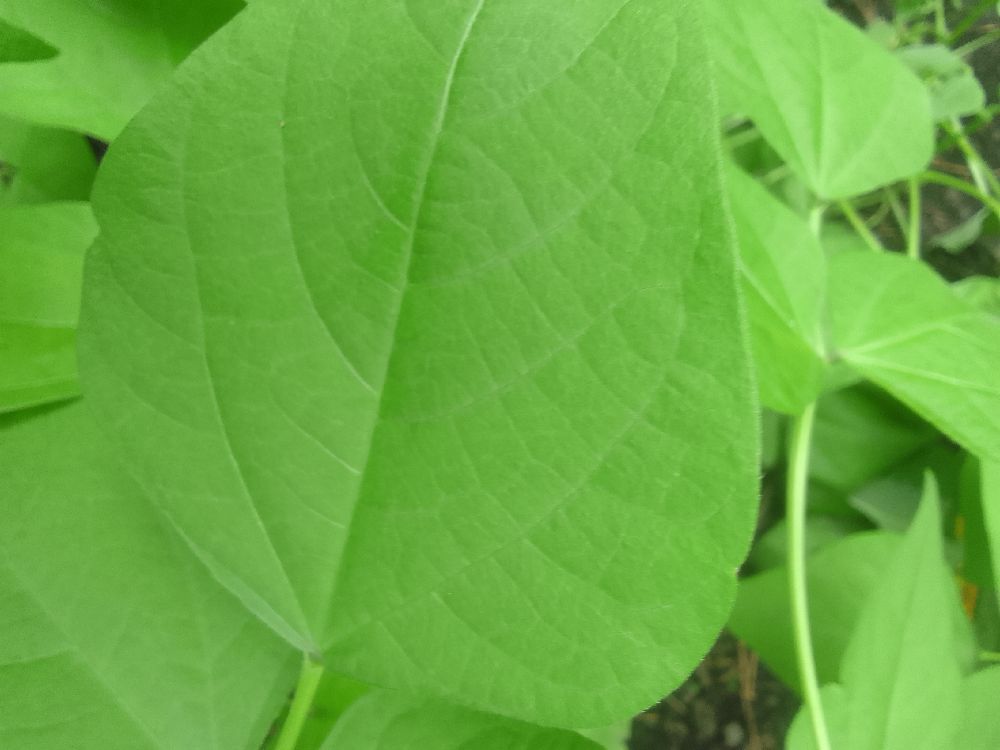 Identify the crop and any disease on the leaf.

common bean, healthy
